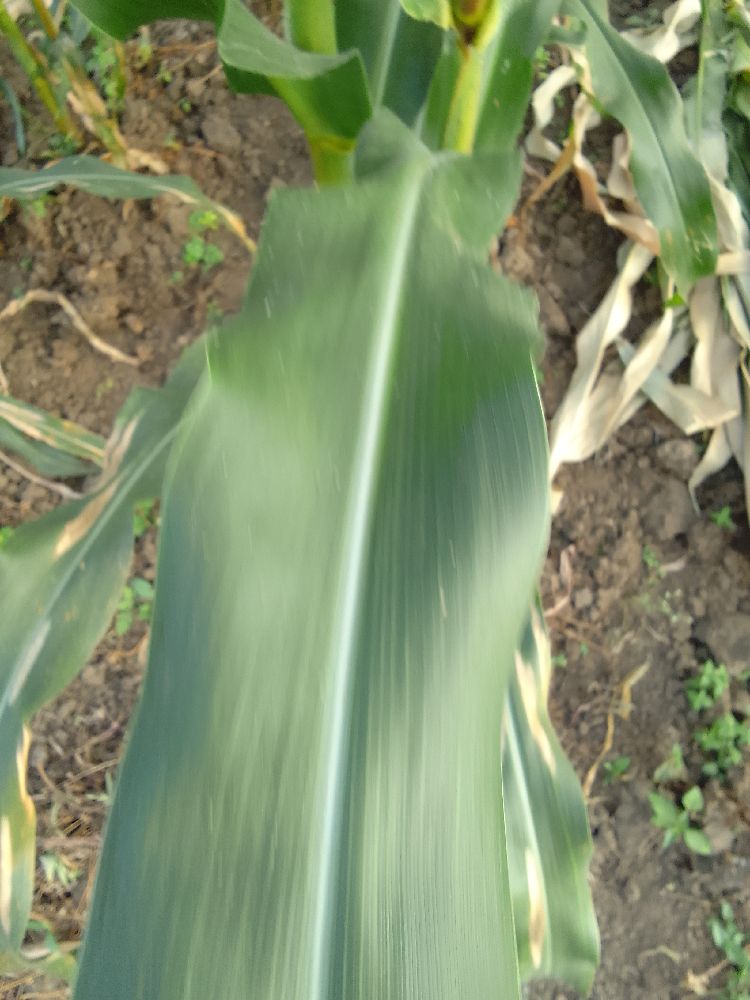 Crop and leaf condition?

maize, healthy
